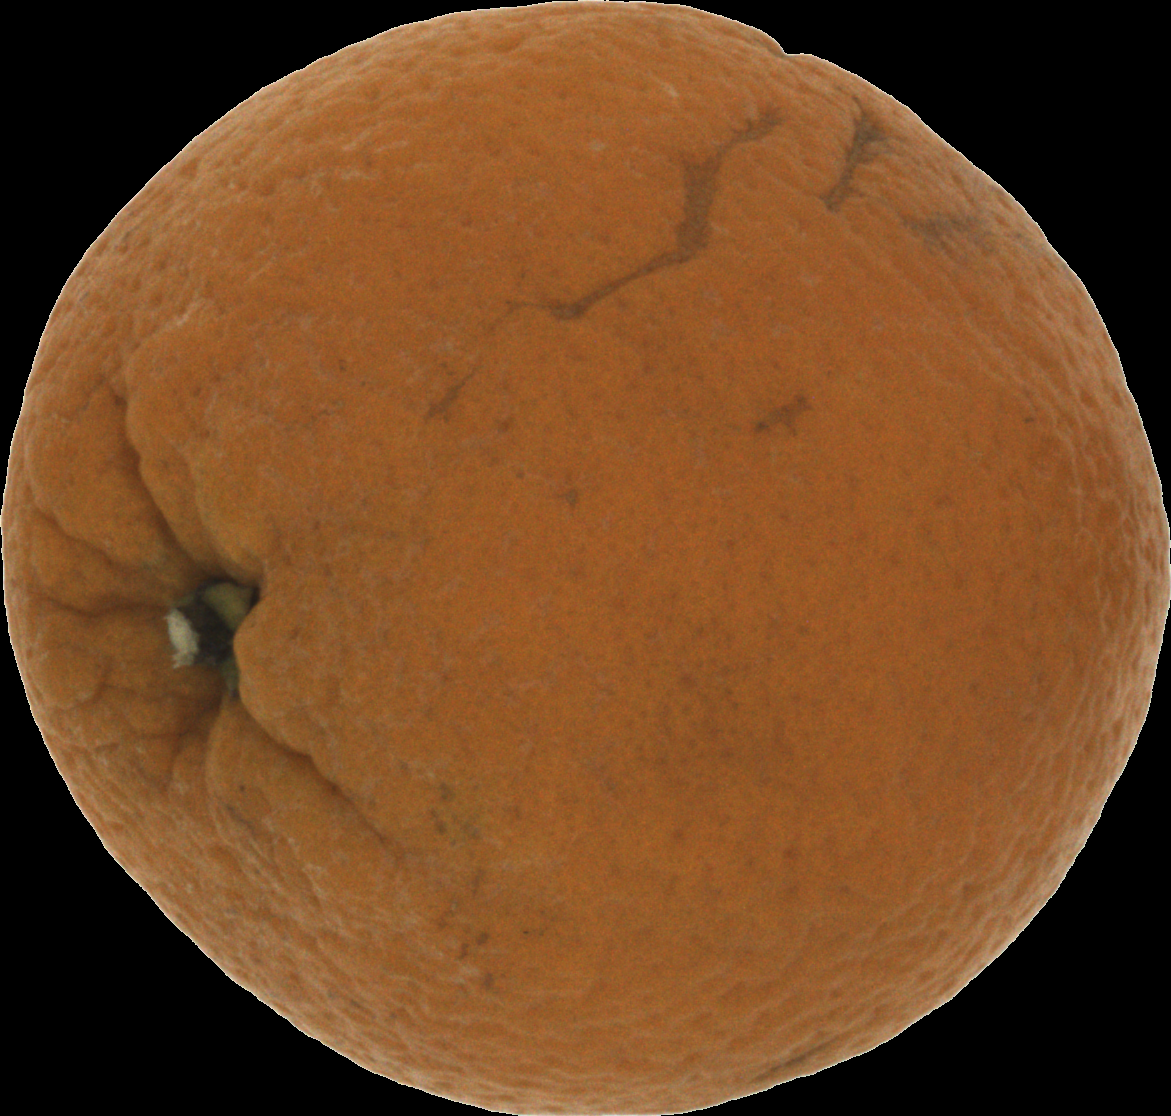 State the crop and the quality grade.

orange, bad
